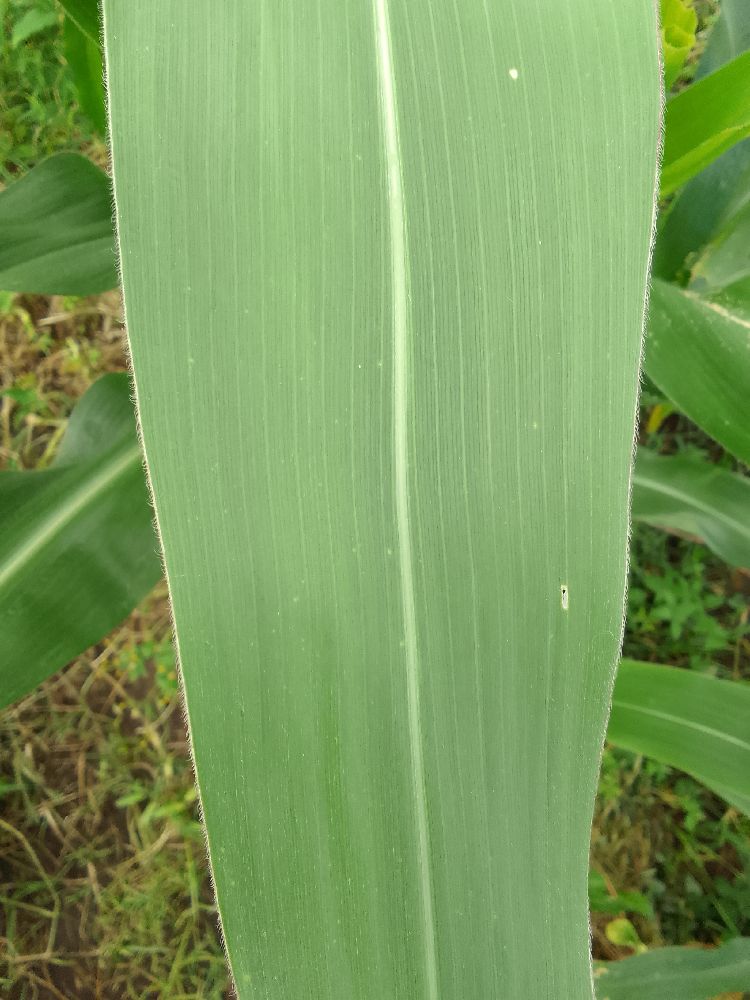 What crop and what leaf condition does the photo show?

maize, healthy
